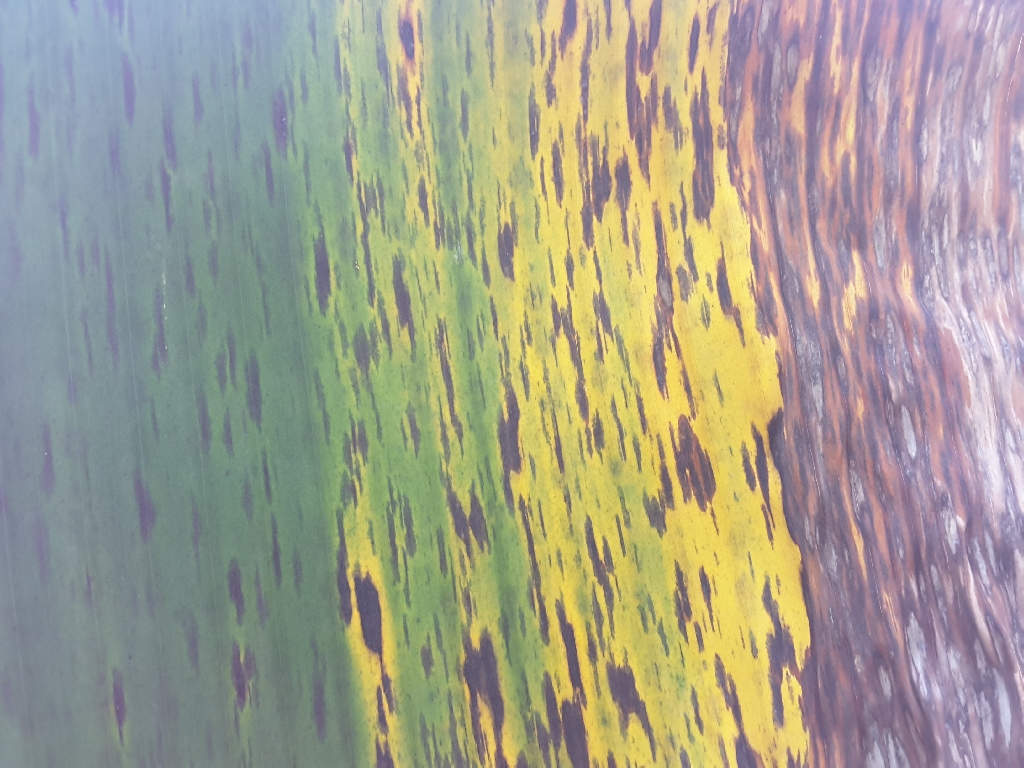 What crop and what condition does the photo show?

banana, black sigatoka
